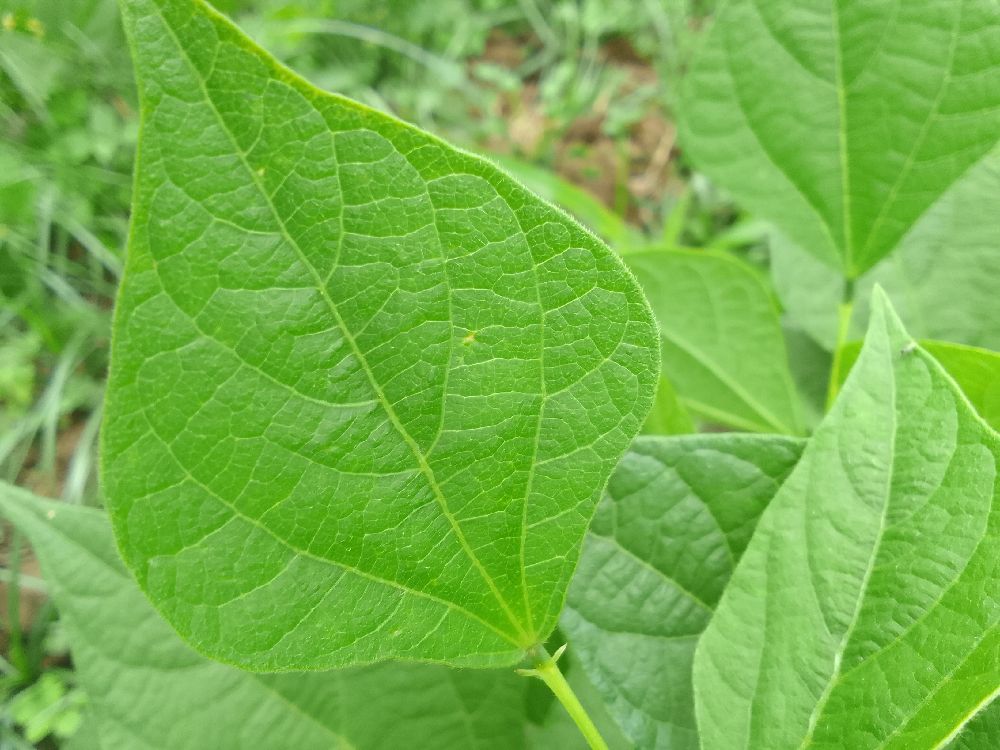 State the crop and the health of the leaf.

common bean, healthy
